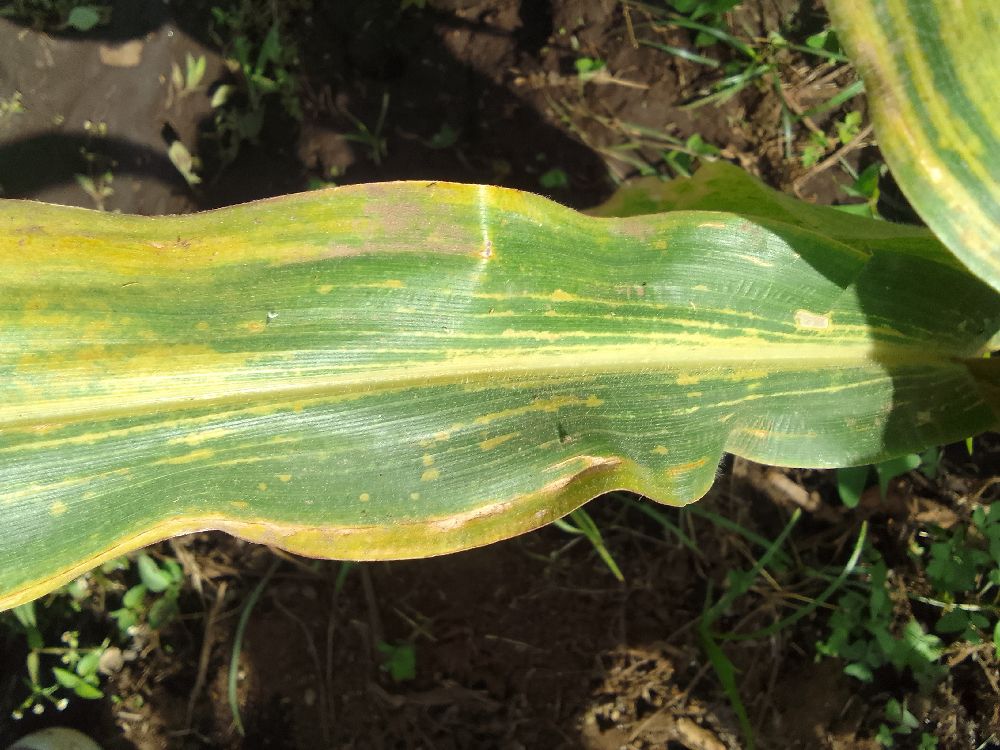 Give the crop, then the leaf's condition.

maize, maize lethal necrosis
